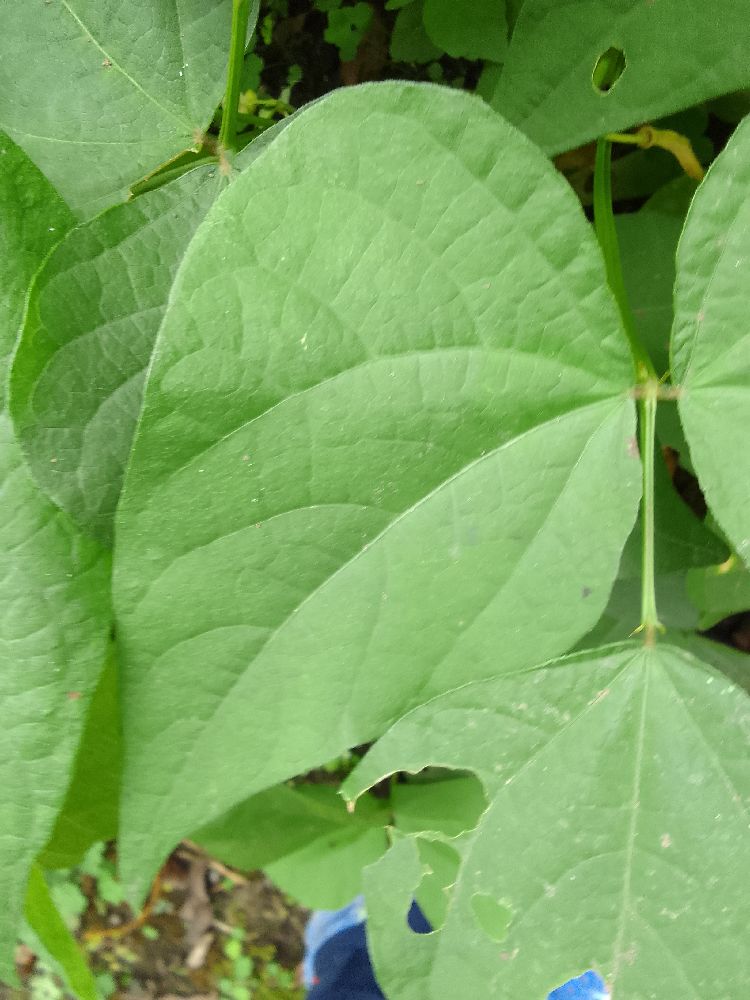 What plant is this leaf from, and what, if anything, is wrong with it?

common bean, healthy
